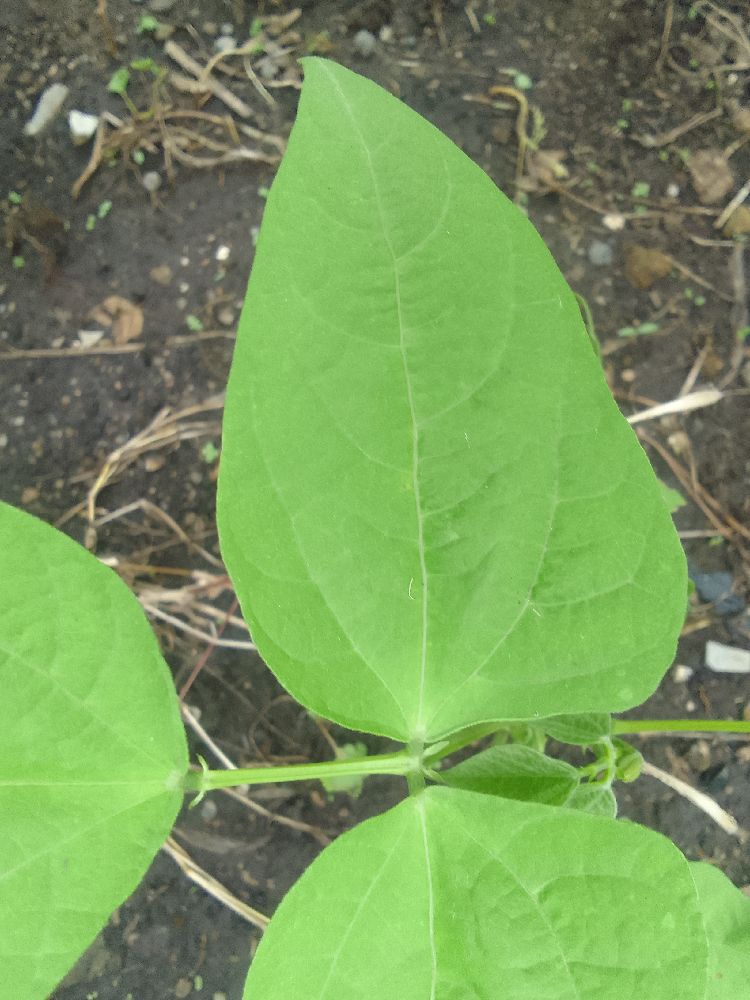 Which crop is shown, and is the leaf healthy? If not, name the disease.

common bean, healthy
